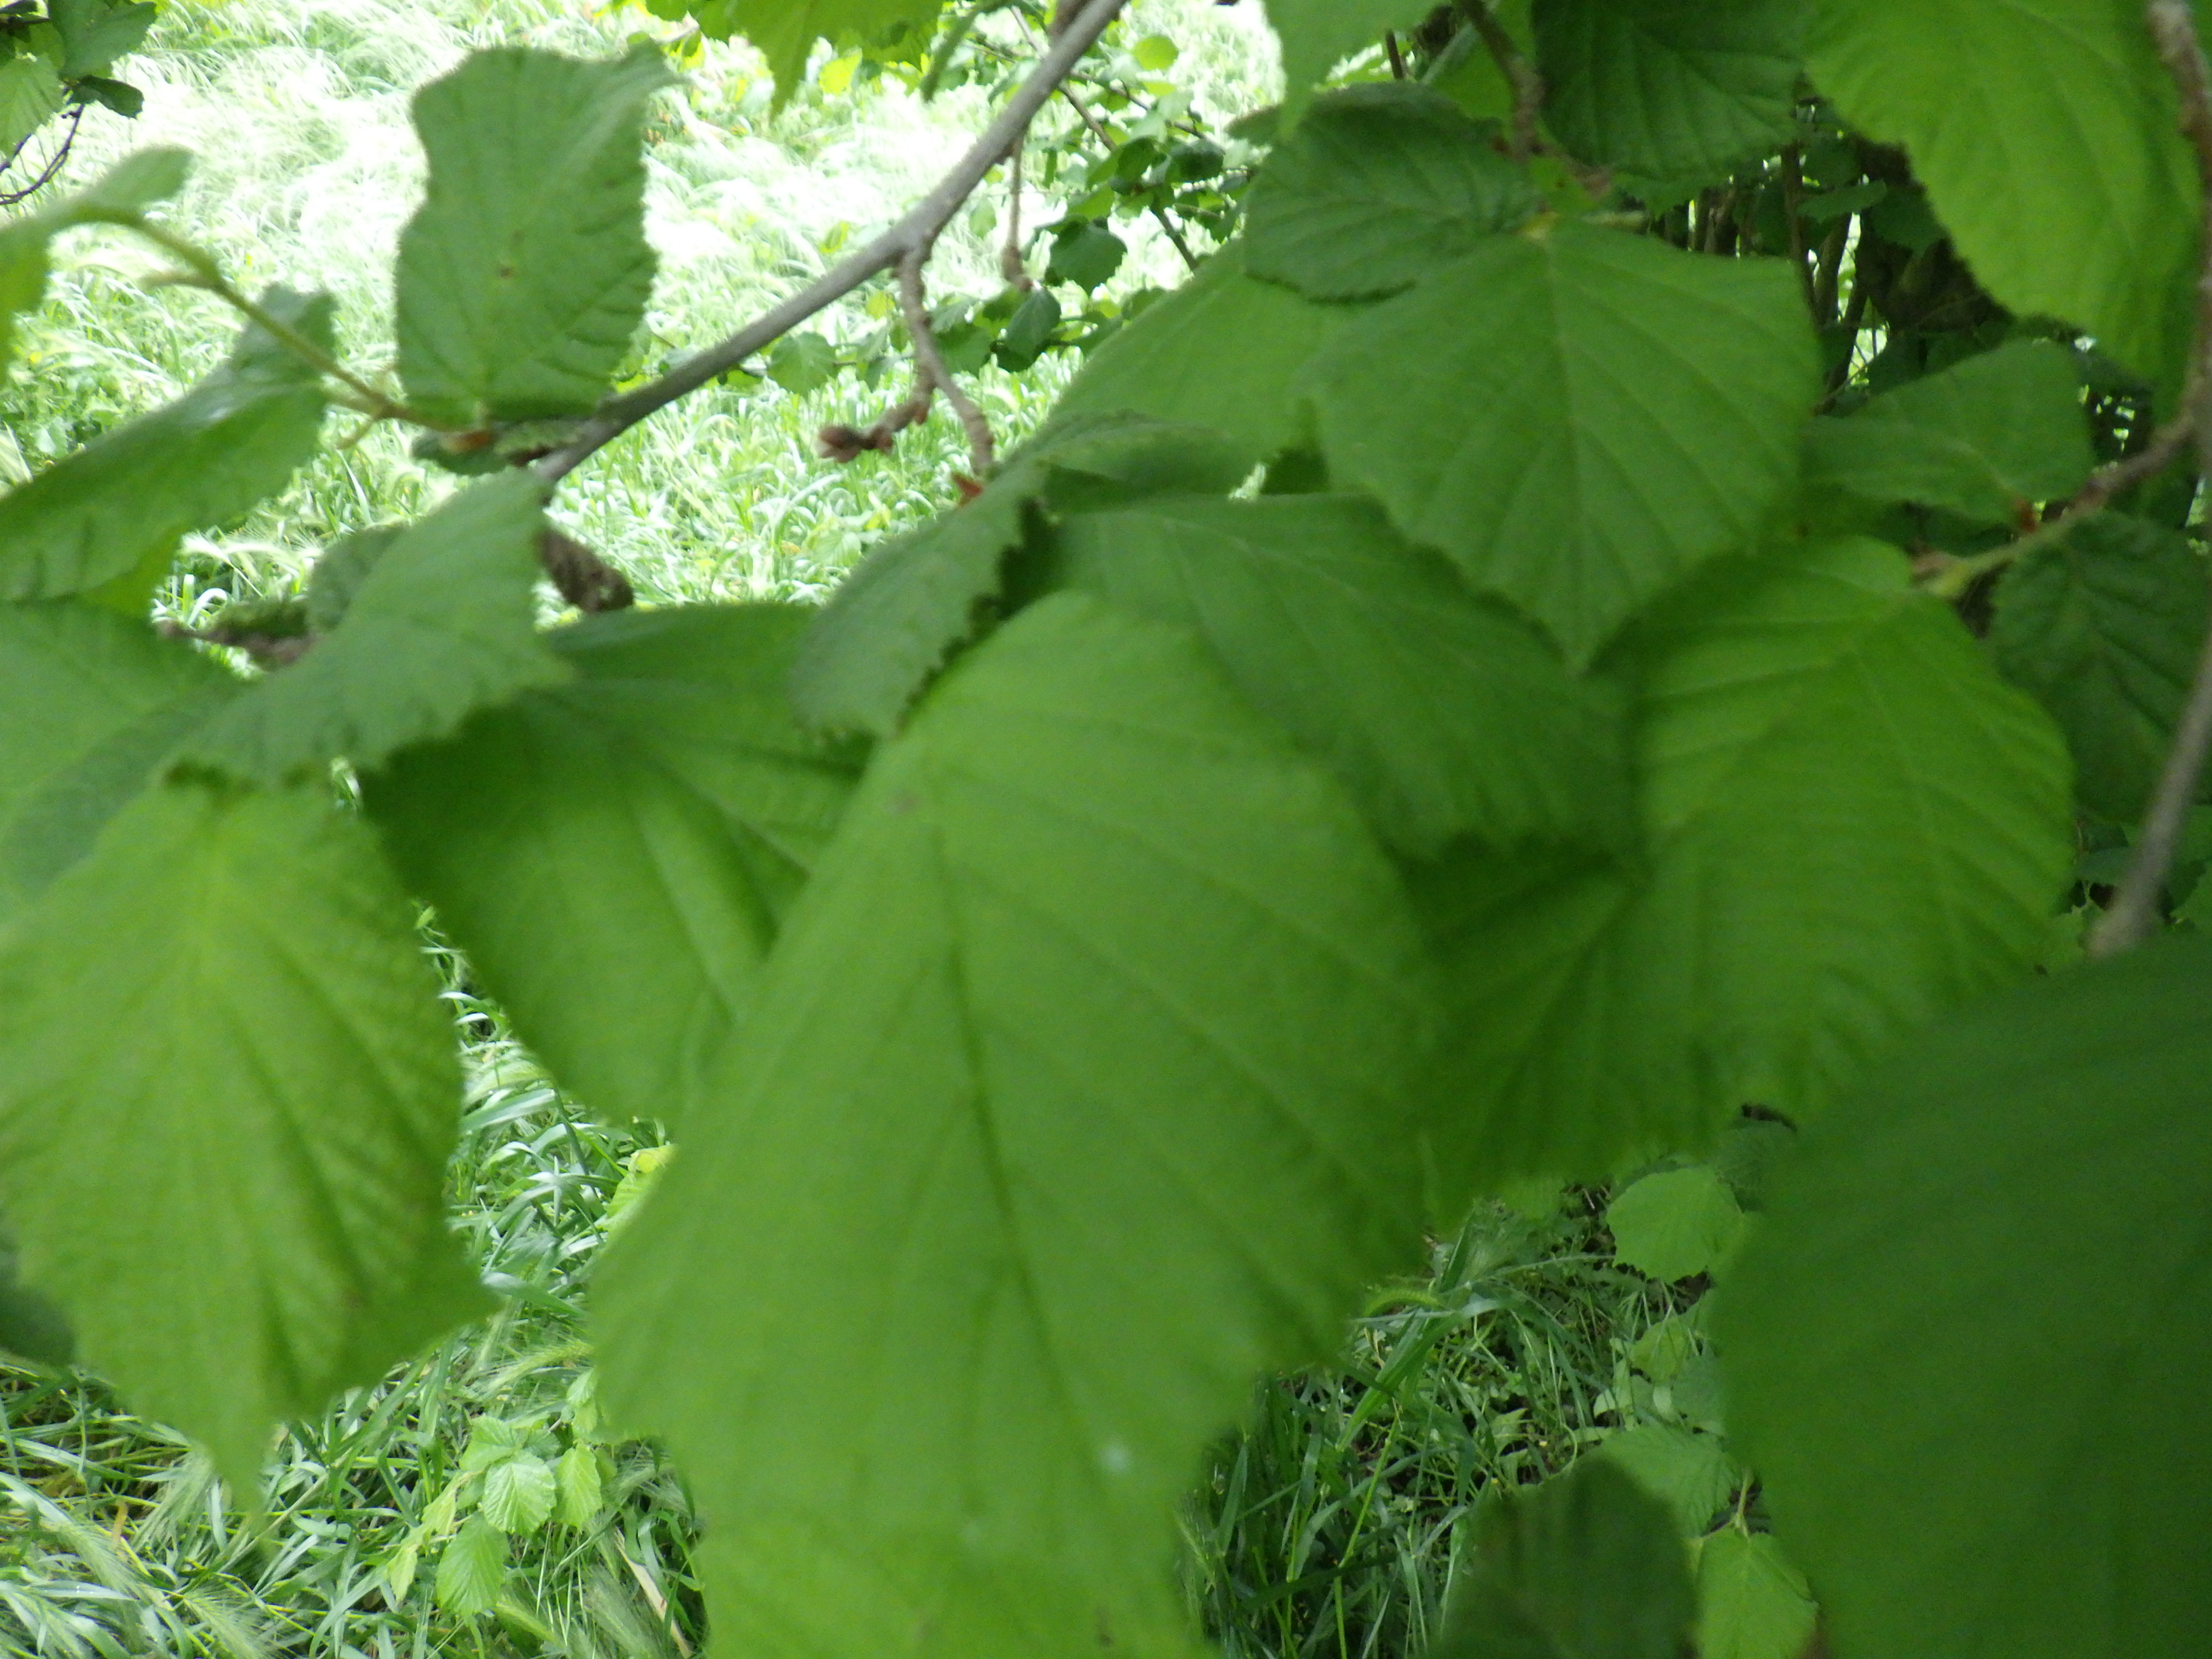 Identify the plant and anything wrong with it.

hazel, healthy
